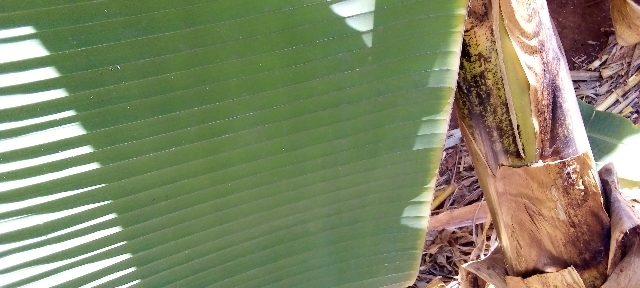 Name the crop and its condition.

banana, healthy
